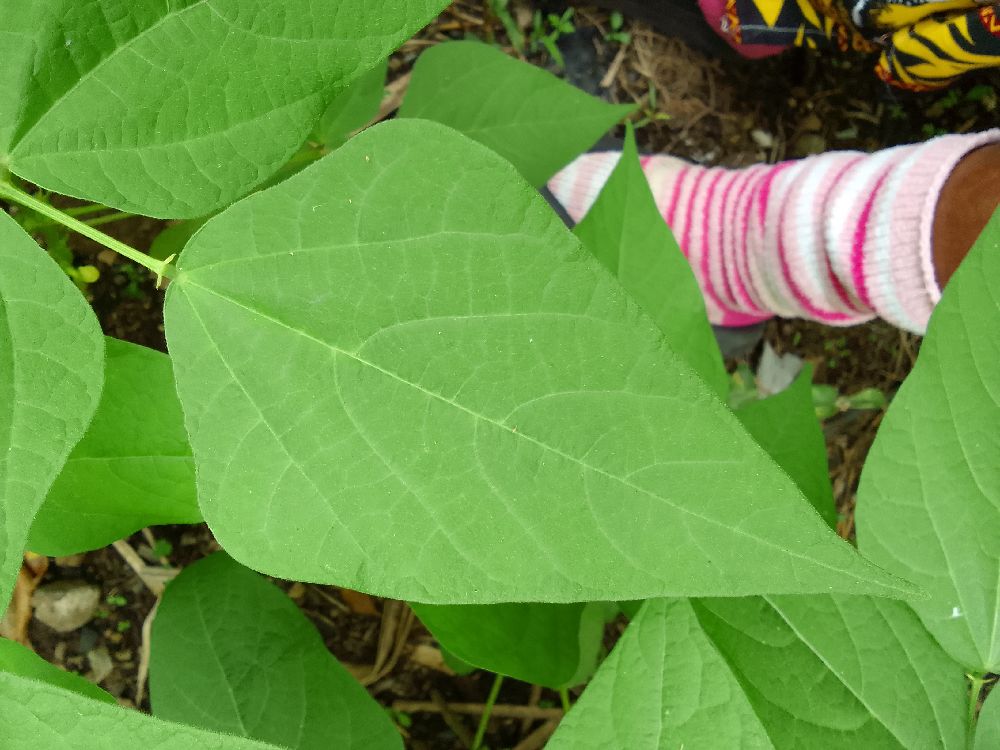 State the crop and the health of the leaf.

common bean, healthy
